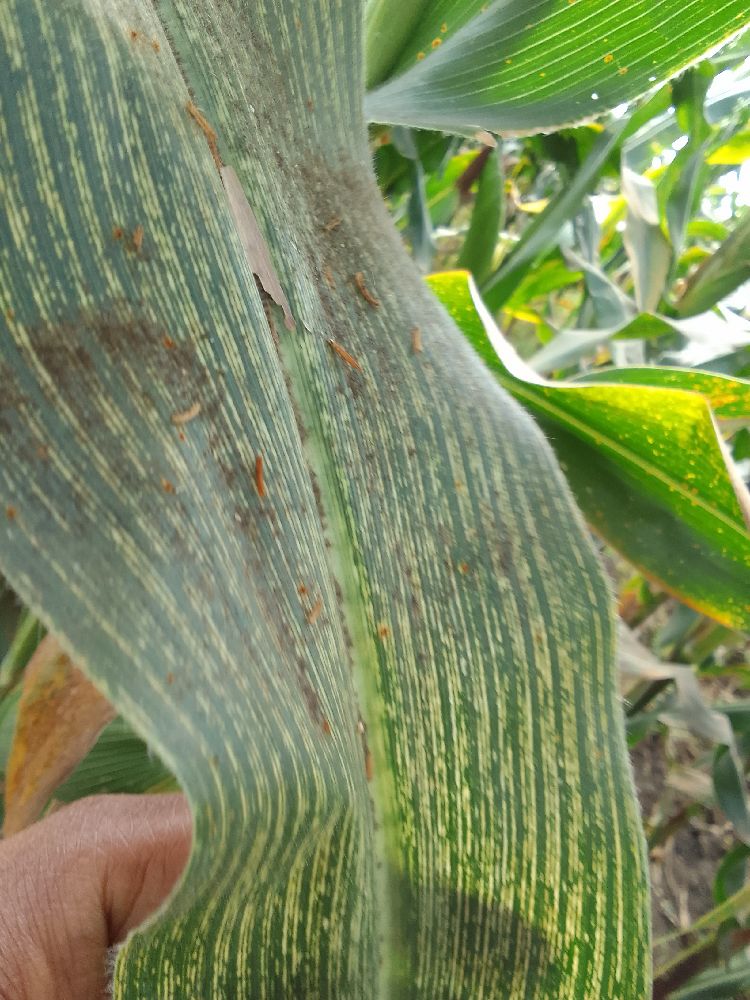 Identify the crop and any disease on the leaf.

maize, maize streak virus
